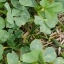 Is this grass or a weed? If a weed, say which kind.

unstructured weed
